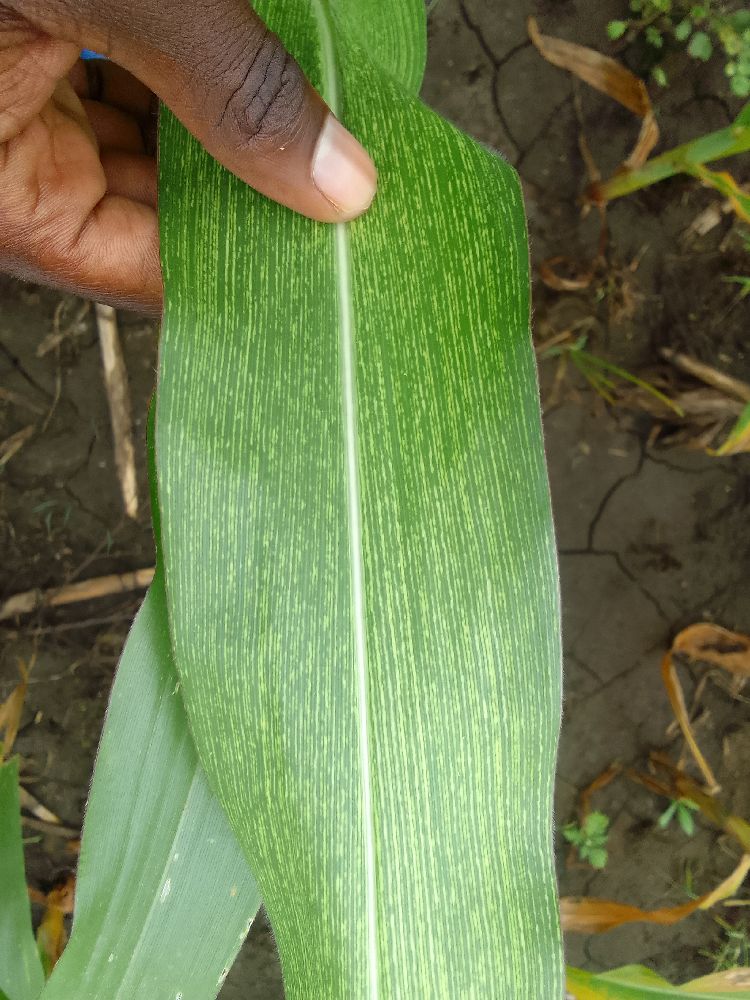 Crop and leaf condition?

maize, maize streak virus
